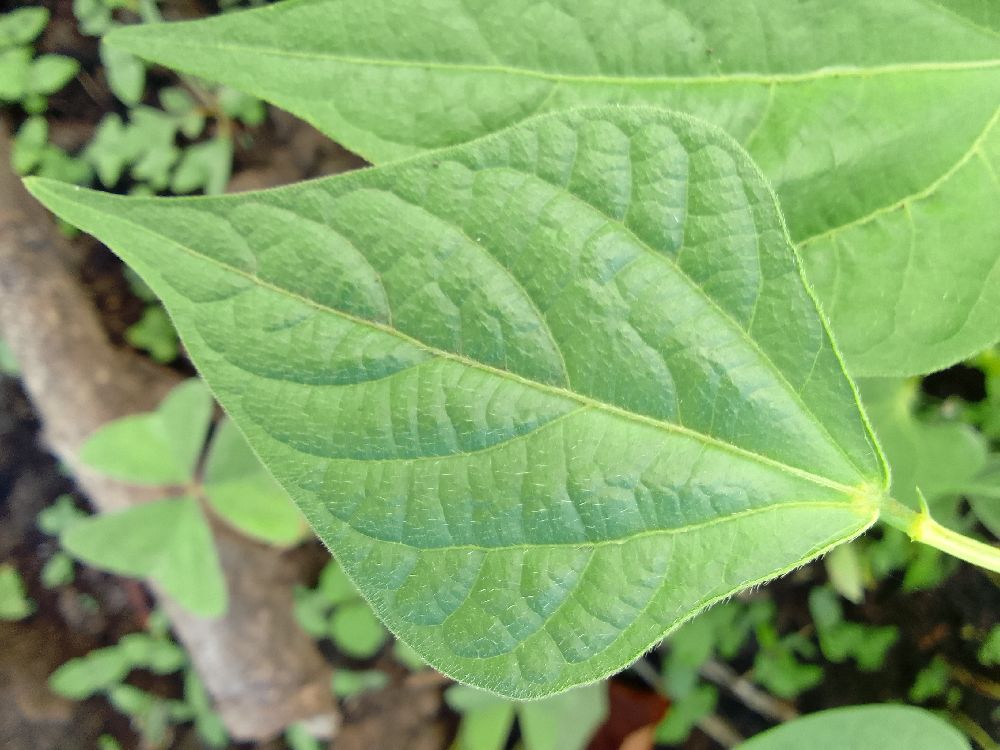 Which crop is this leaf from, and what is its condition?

common bean, healthy
